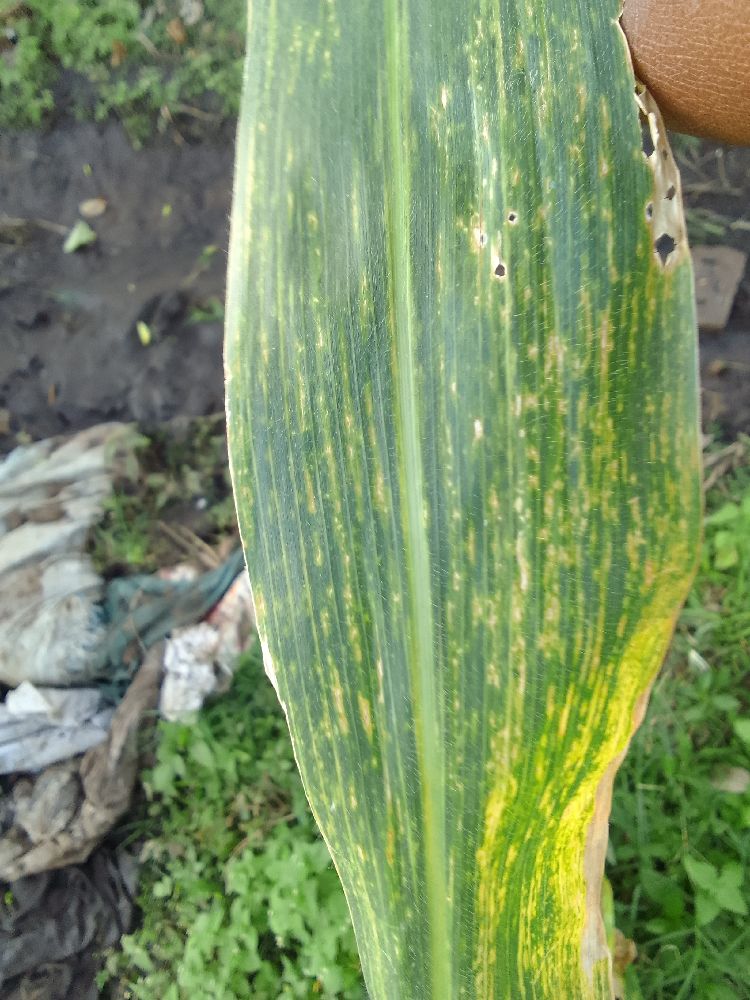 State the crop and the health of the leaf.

maize, maize lethal necrosis
